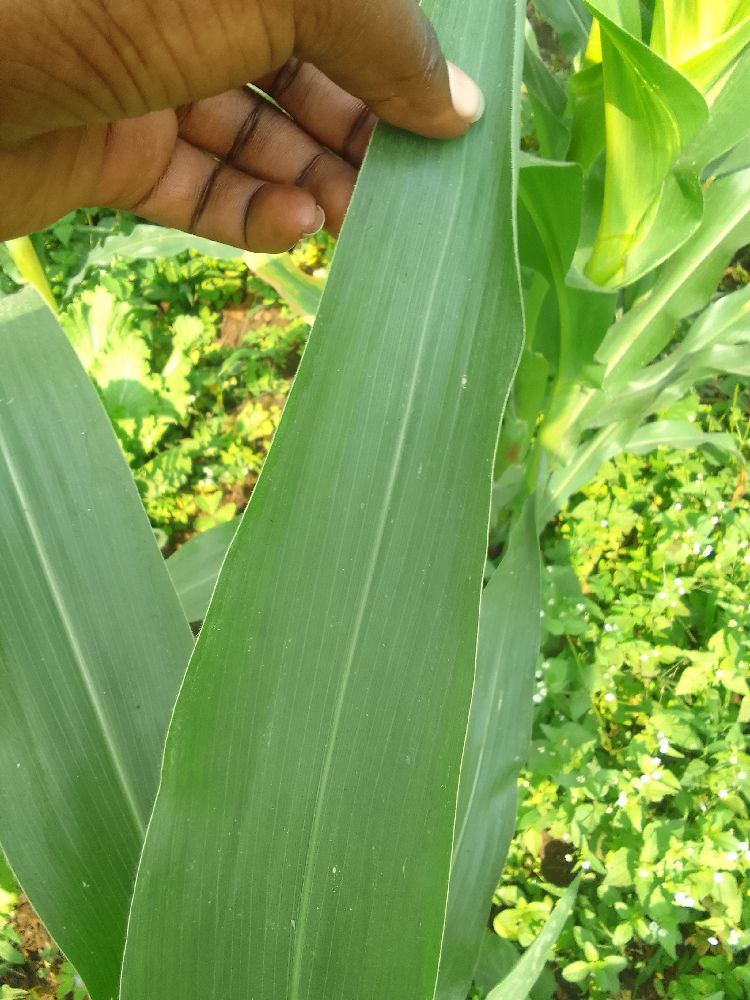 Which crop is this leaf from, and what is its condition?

maize, healthy
